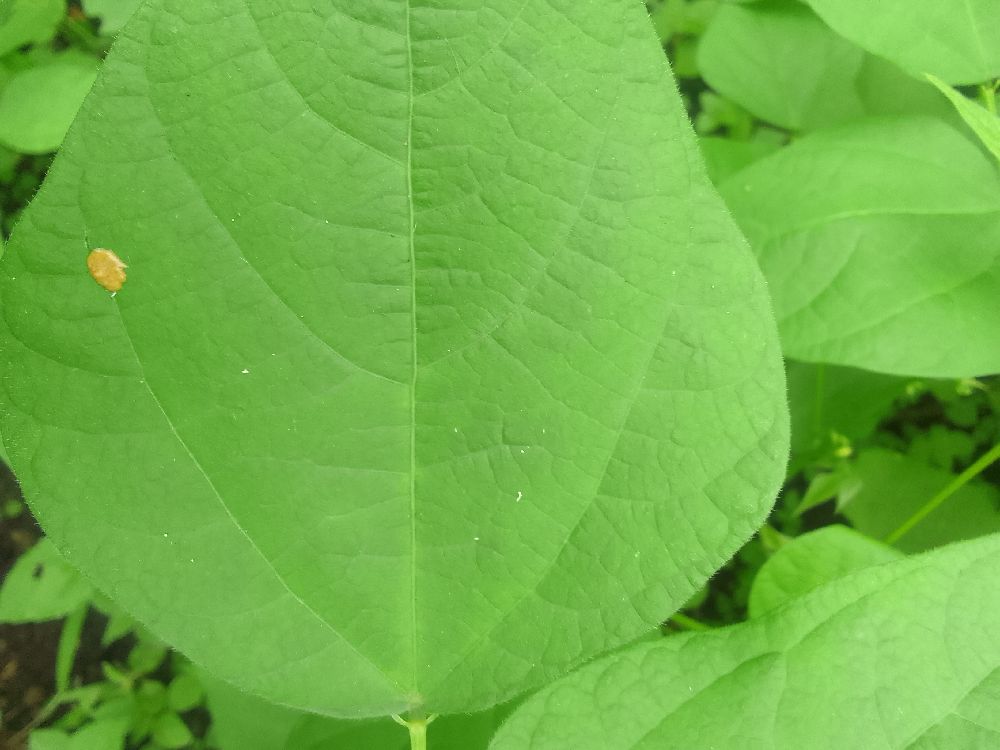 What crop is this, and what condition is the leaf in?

common bean, healthy
